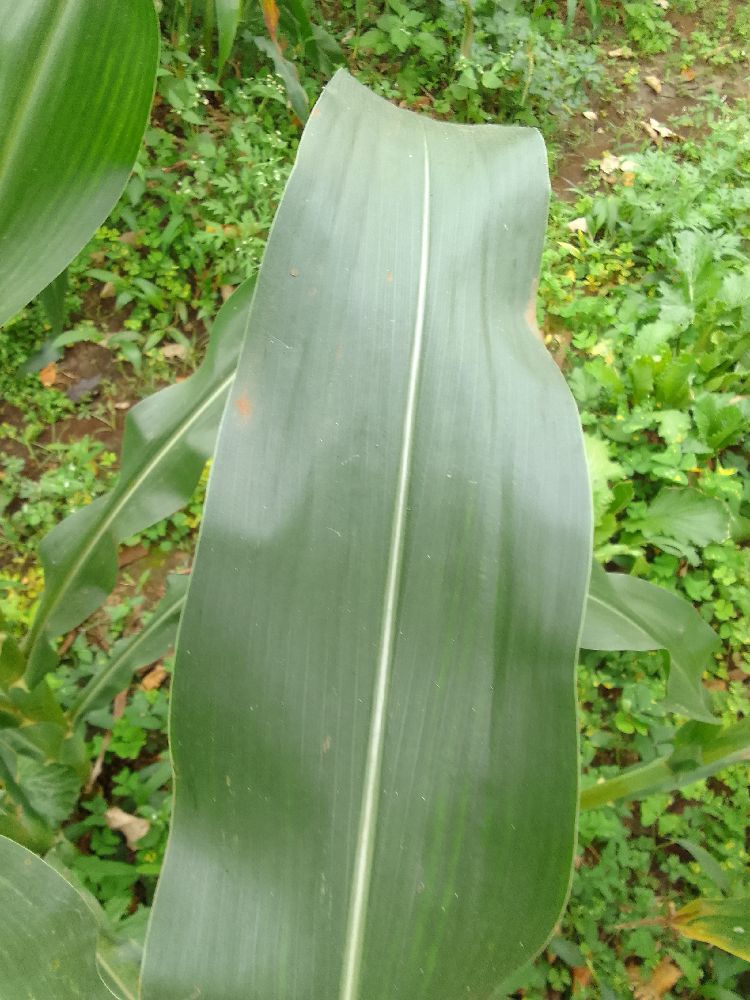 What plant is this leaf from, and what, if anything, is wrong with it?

maize, healthy
